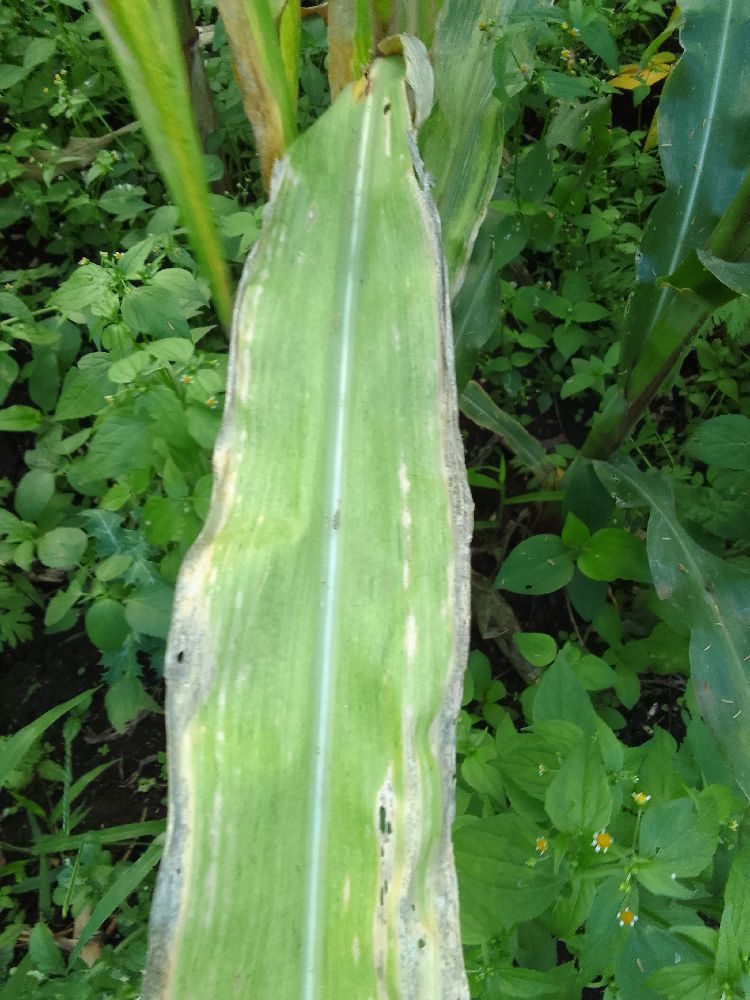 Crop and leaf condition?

maize, maize lethal necrosis
